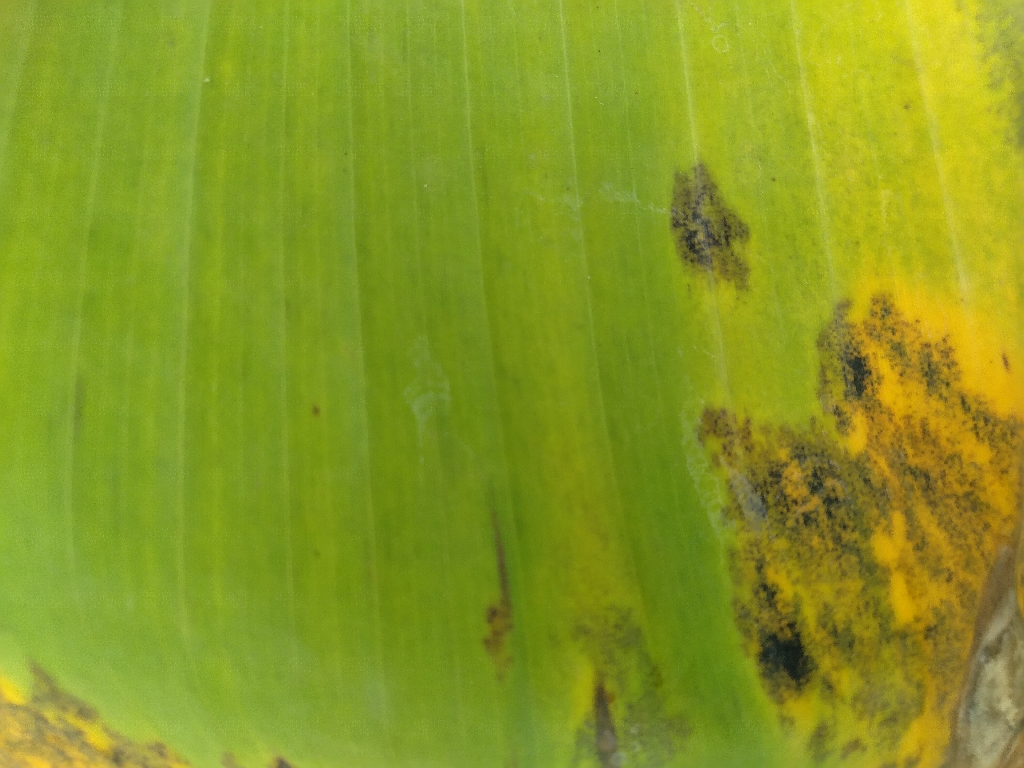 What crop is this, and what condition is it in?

banana, black sigatoka
